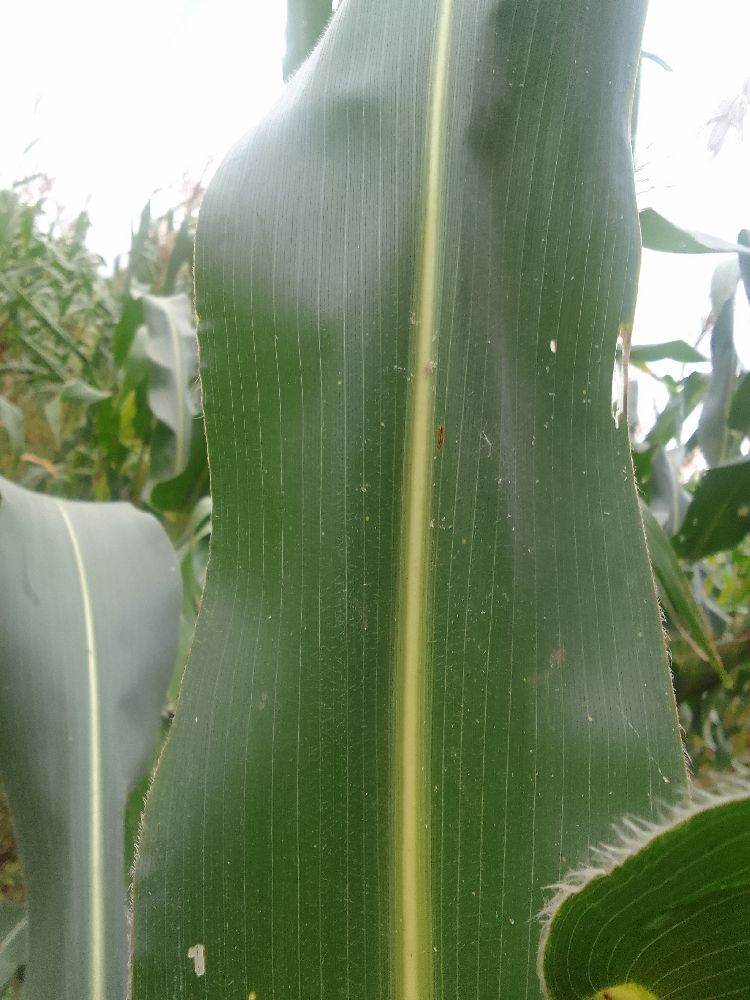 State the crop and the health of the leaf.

maize, healthy
